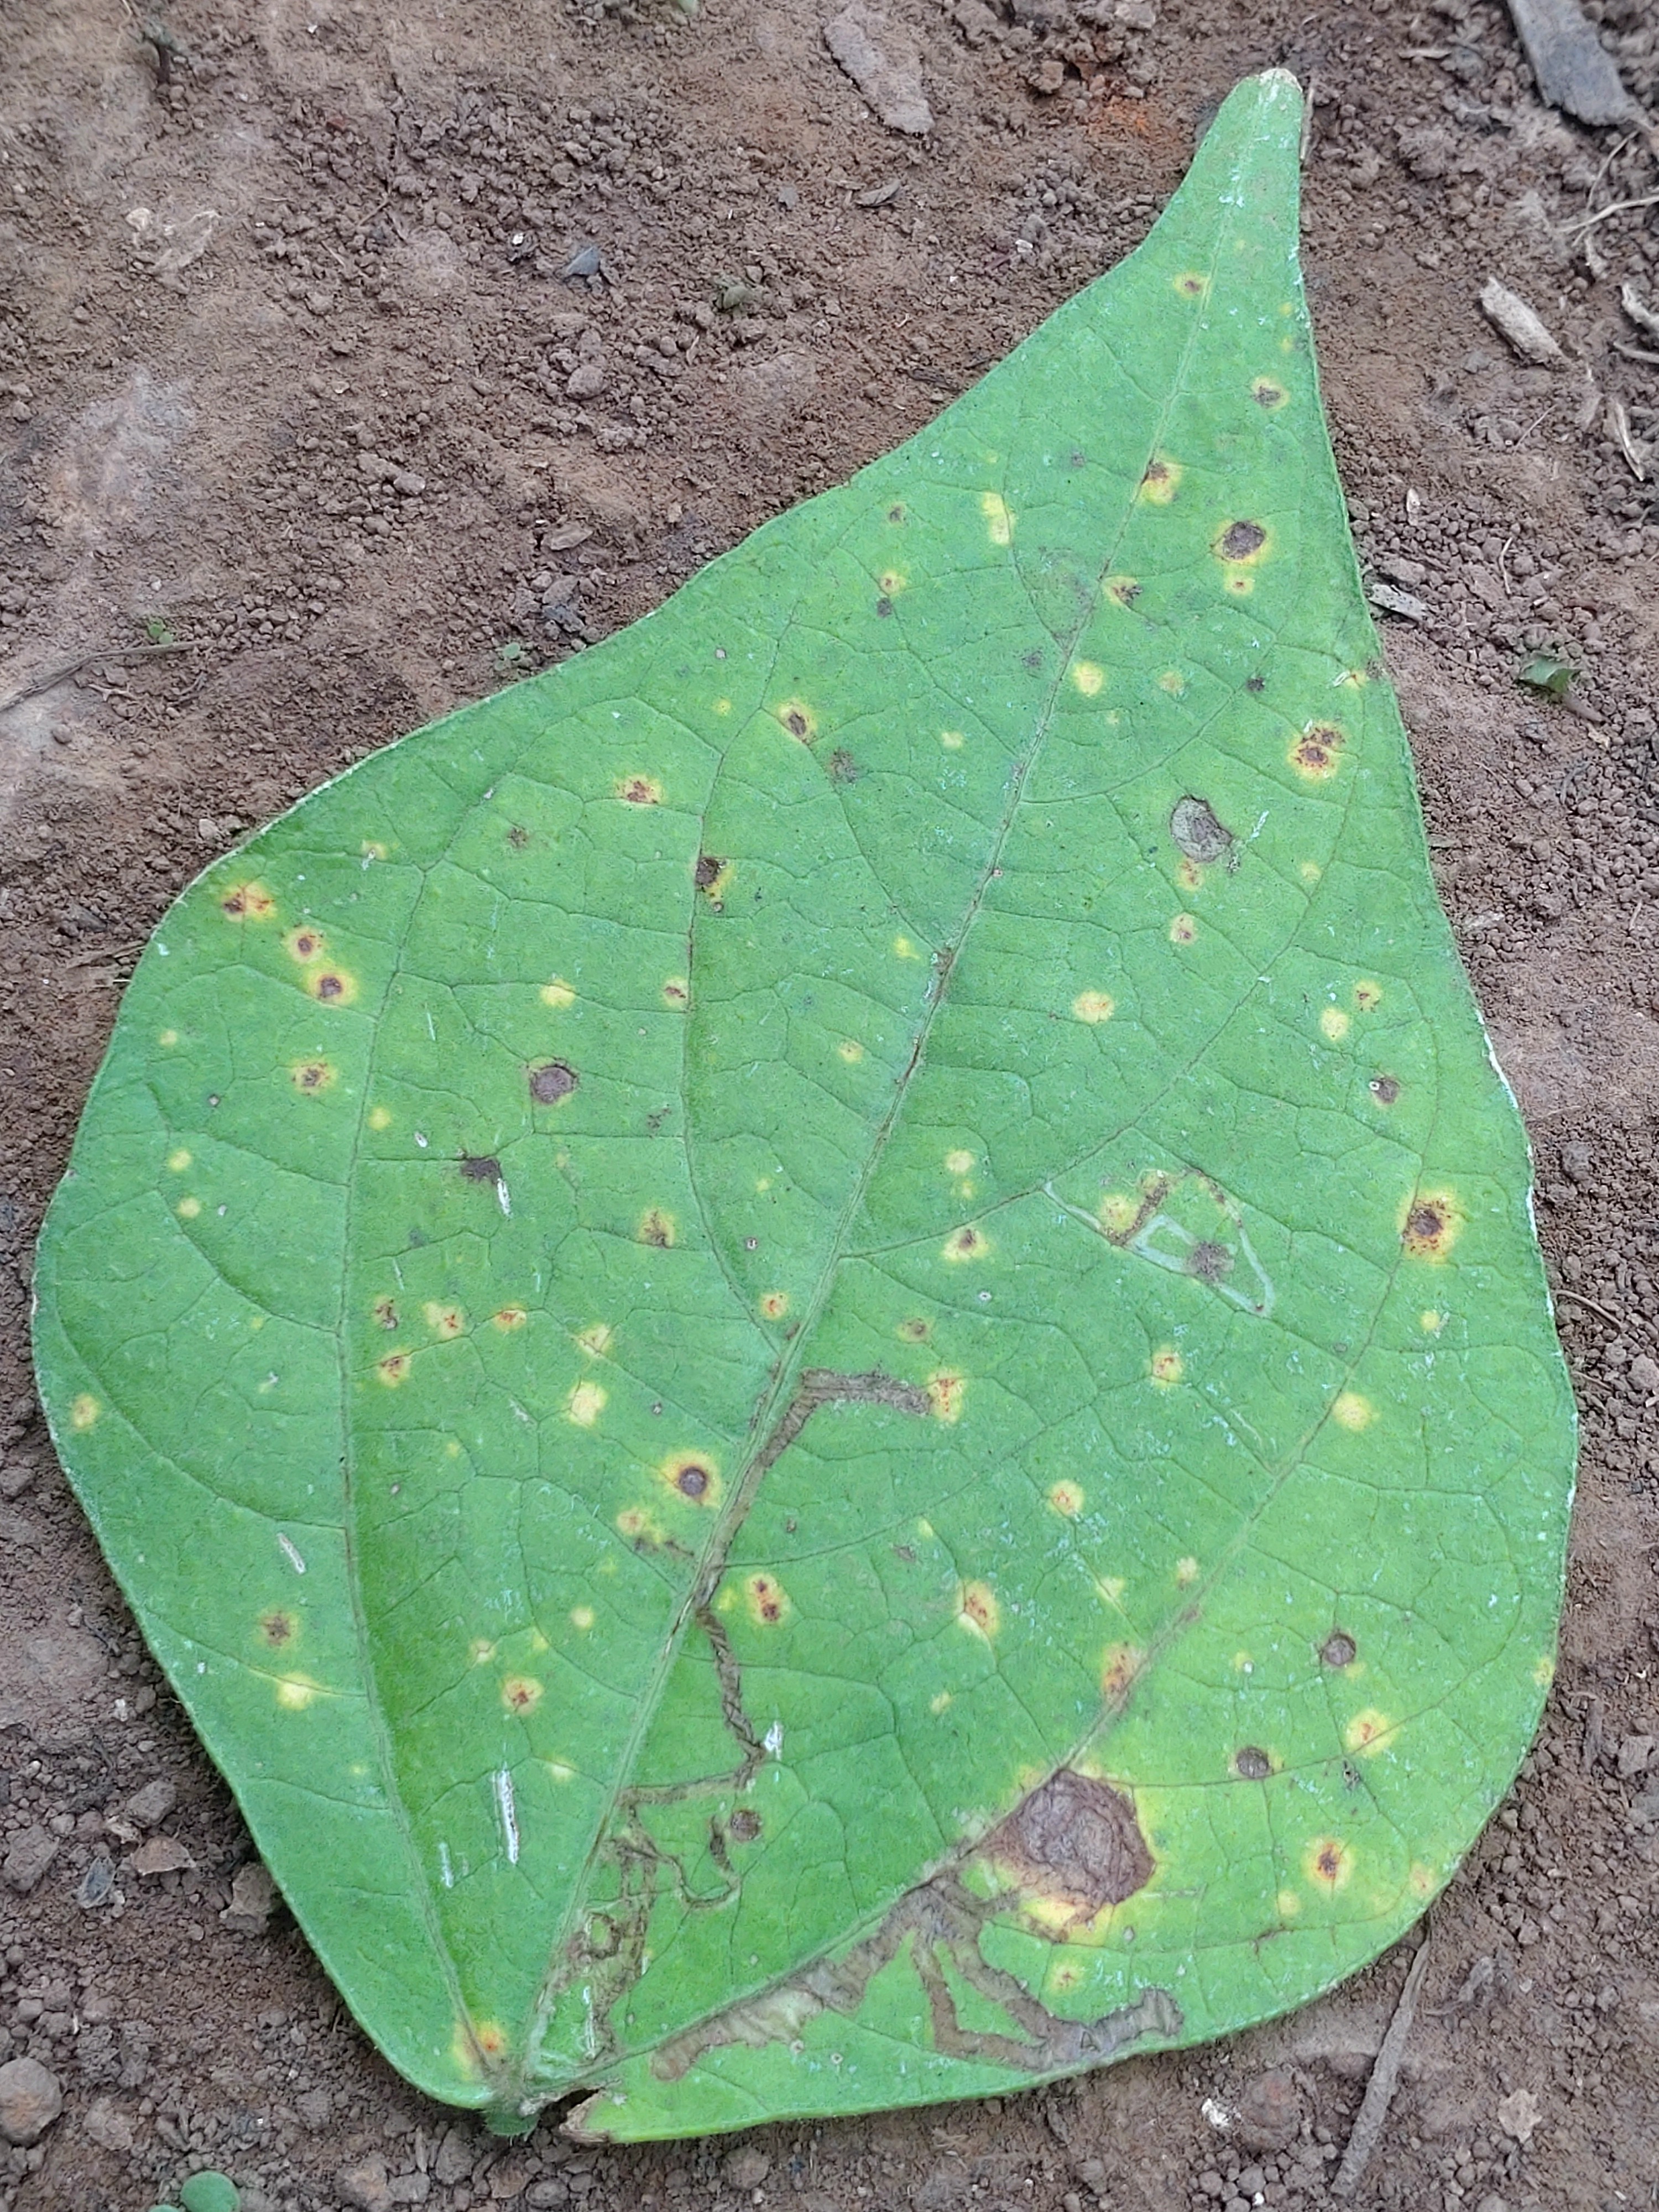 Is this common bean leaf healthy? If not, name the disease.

rust
